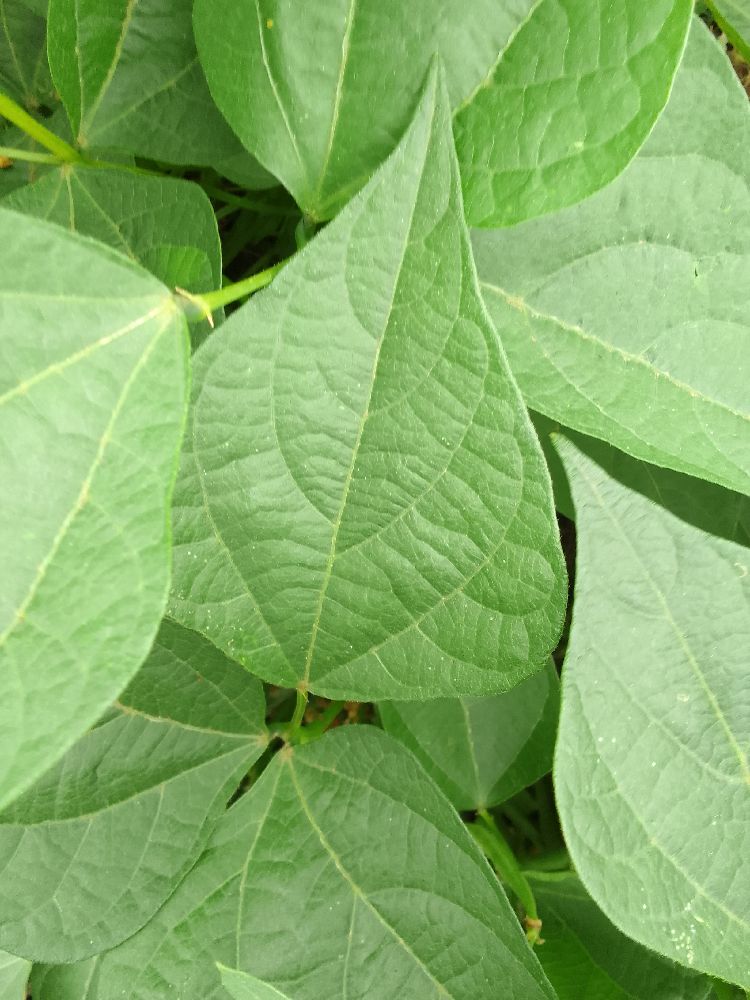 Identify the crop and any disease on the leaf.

common bean, healthy
